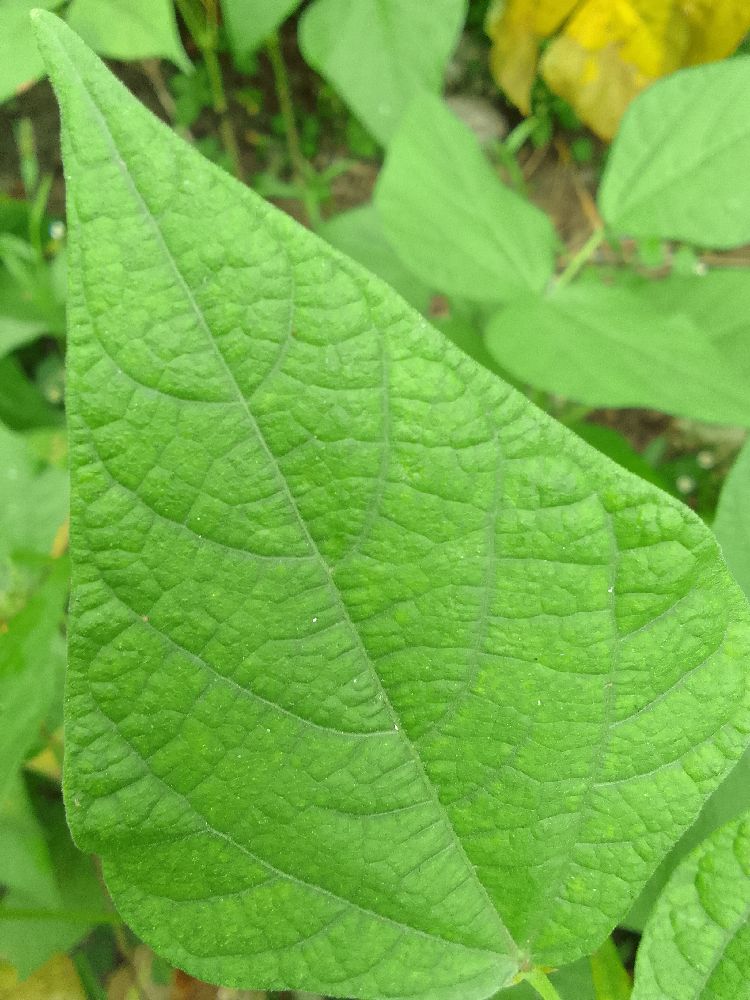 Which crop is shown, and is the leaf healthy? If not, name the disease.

common bean, healthy
